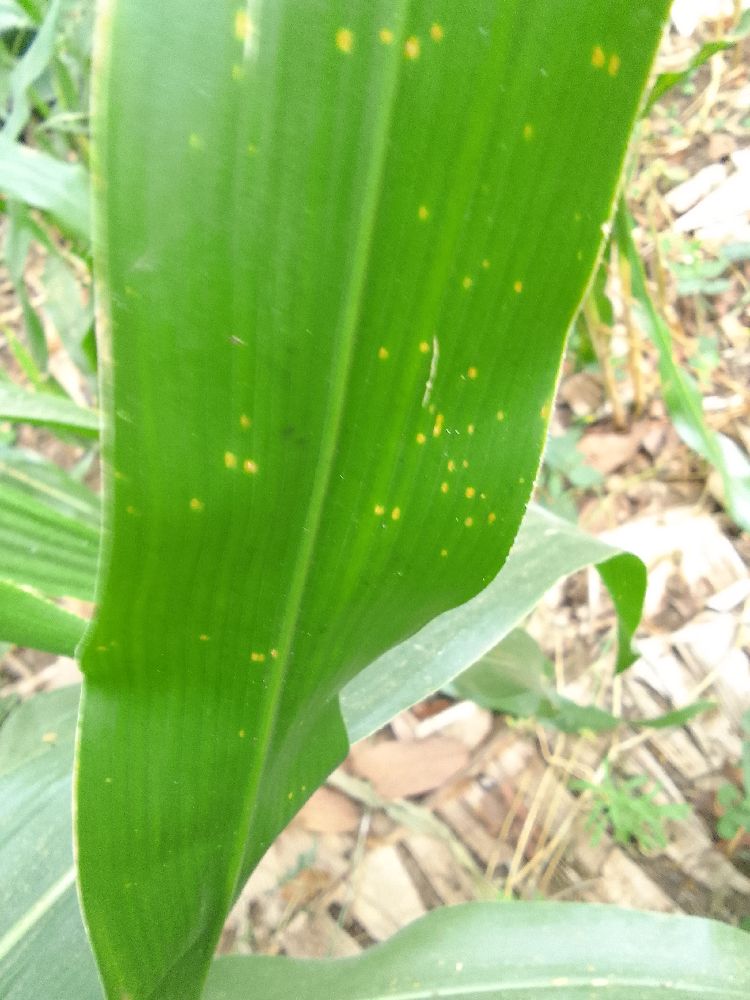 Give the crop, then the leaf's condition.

maize, healthy
